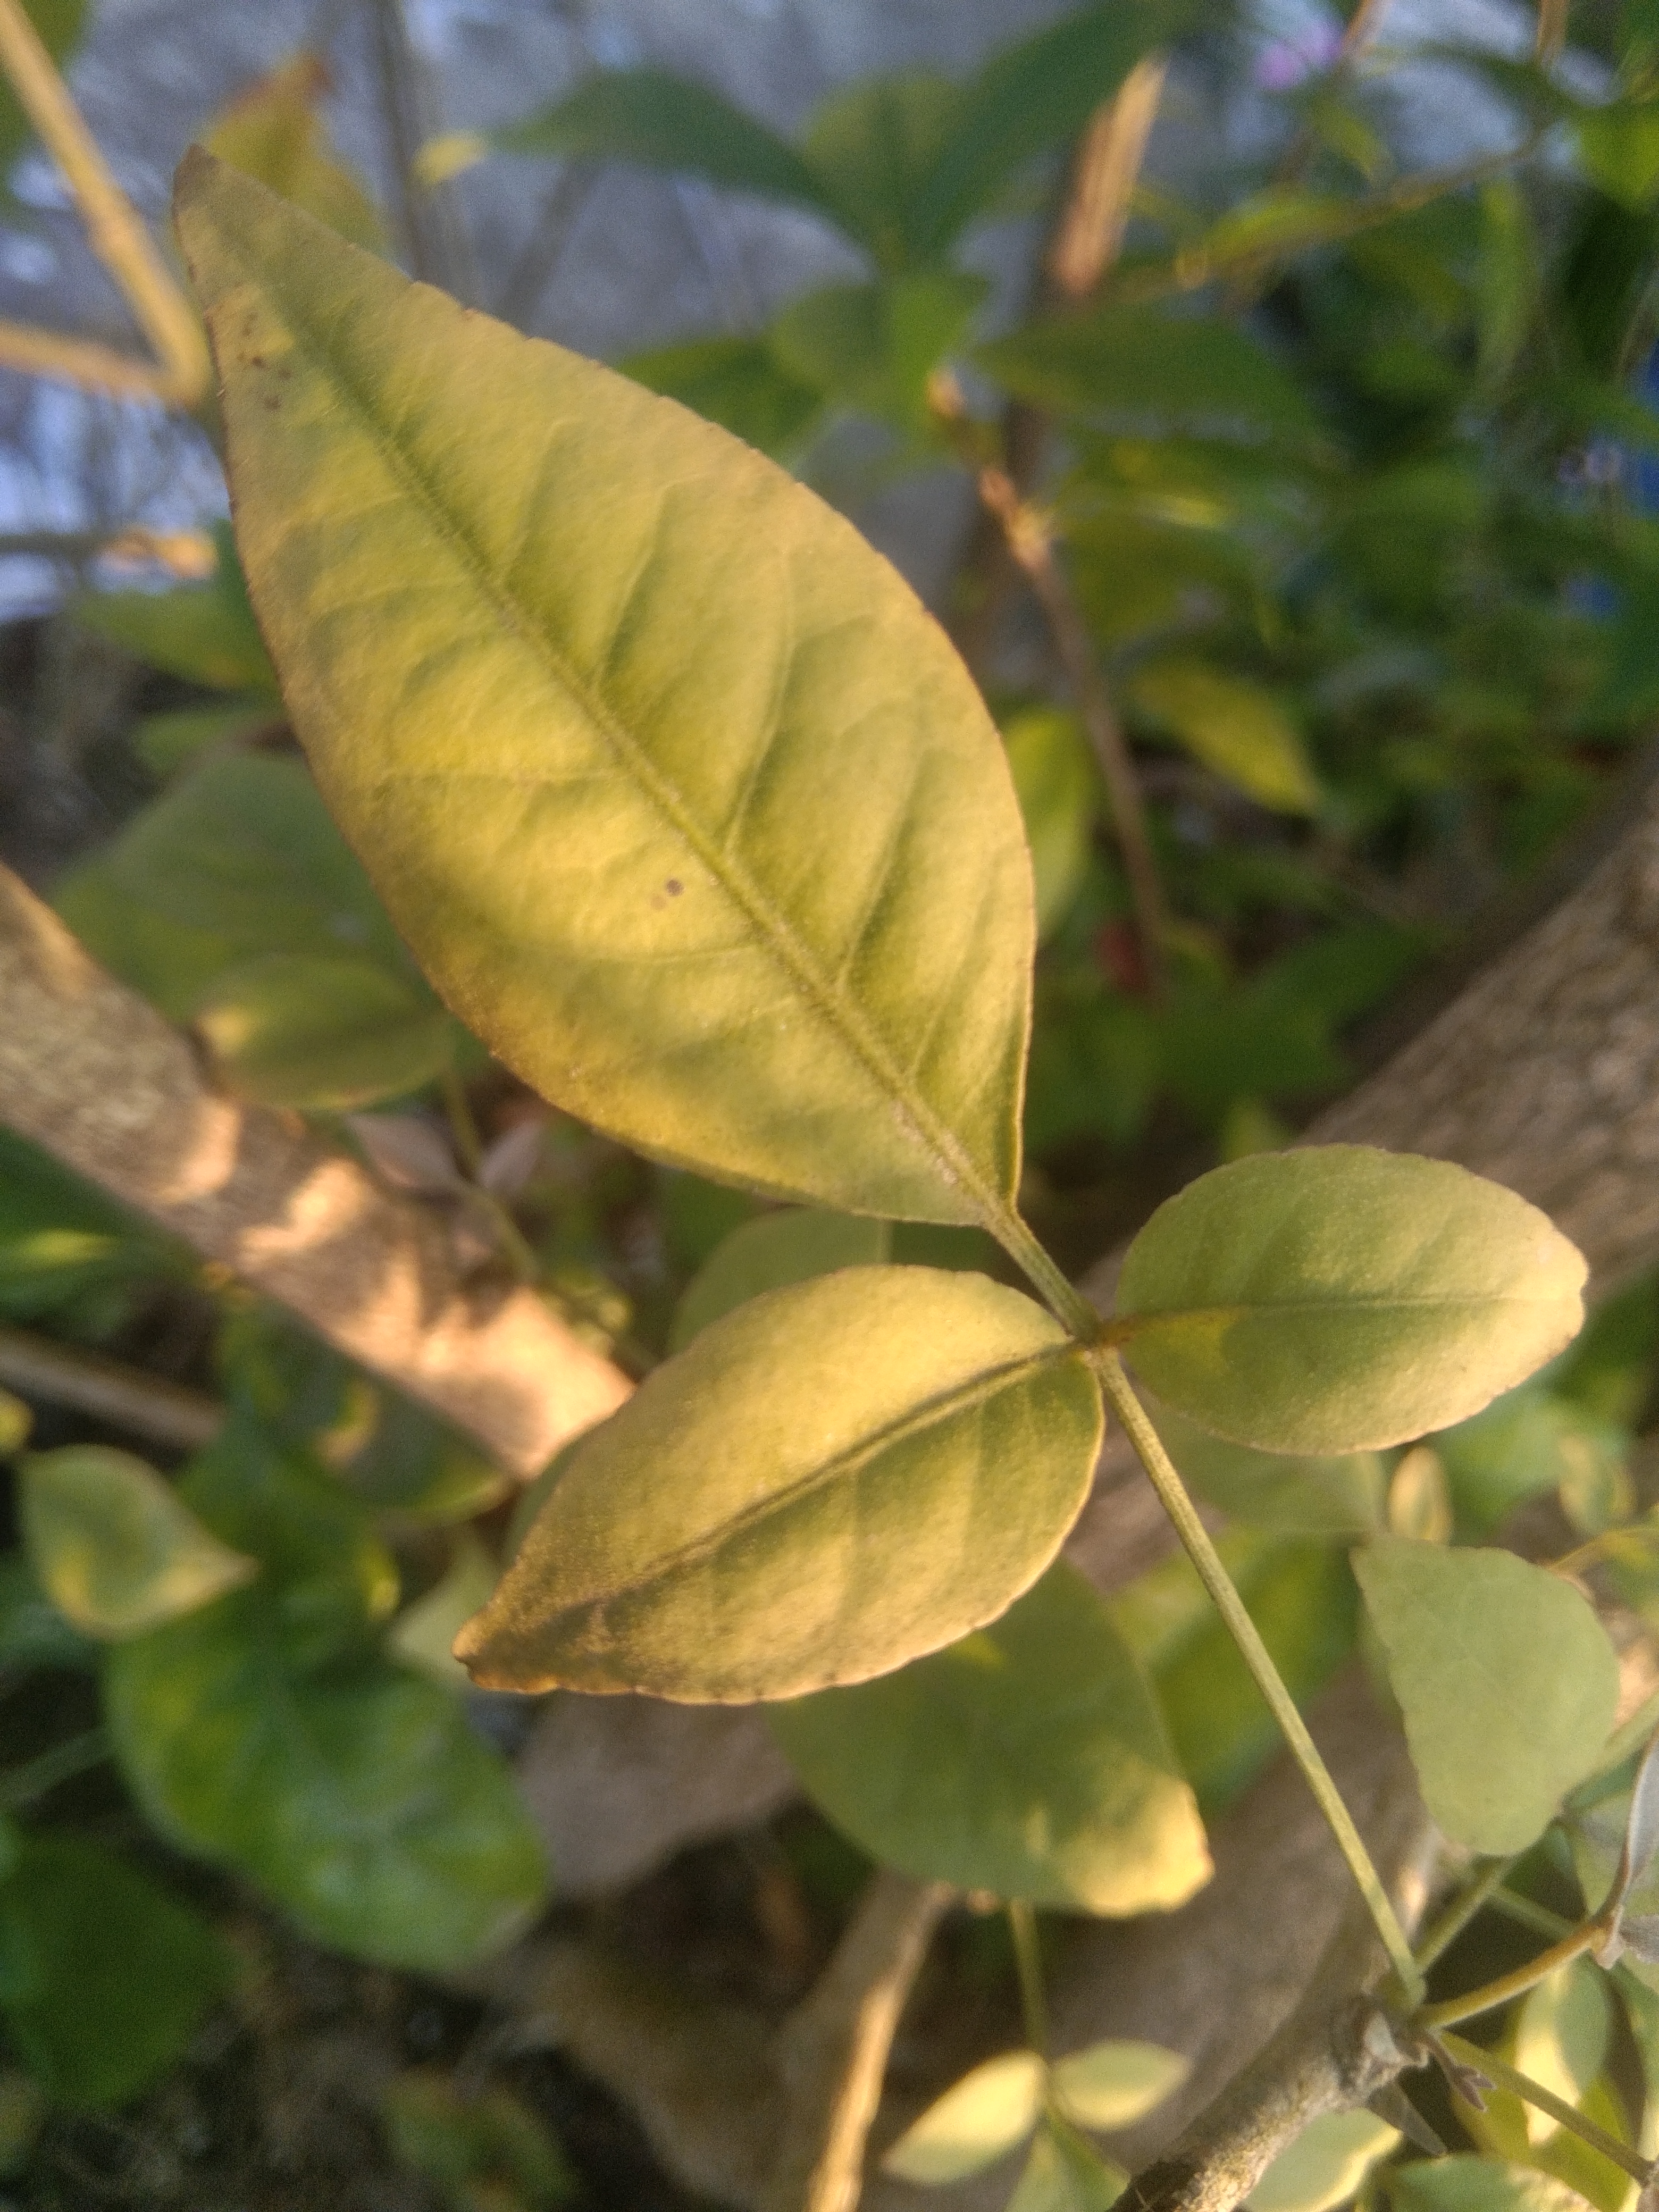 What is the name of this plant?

wood apple
